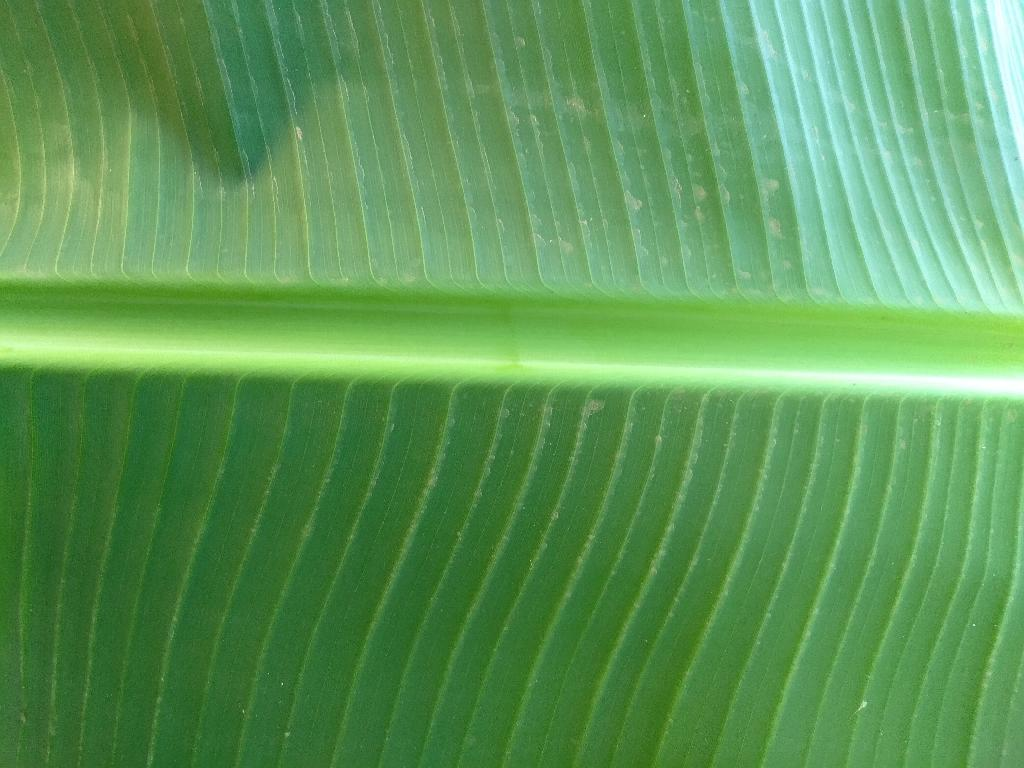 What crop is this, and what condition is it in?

banana, healthy
